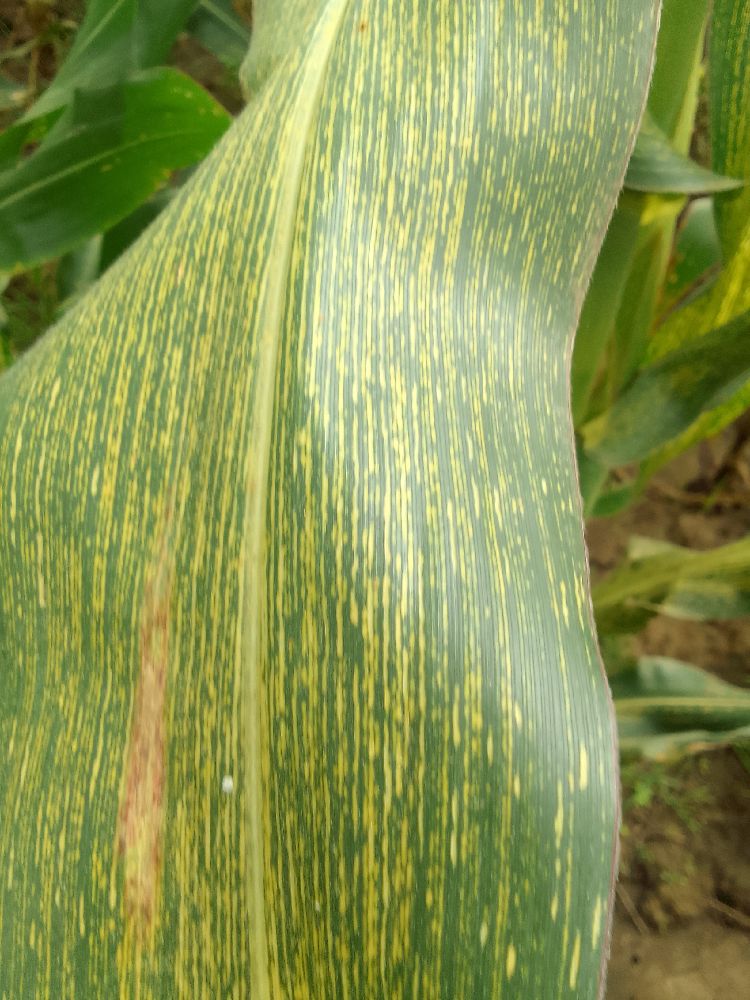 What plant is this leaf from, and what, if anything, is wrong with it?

maize, maize streak virus
